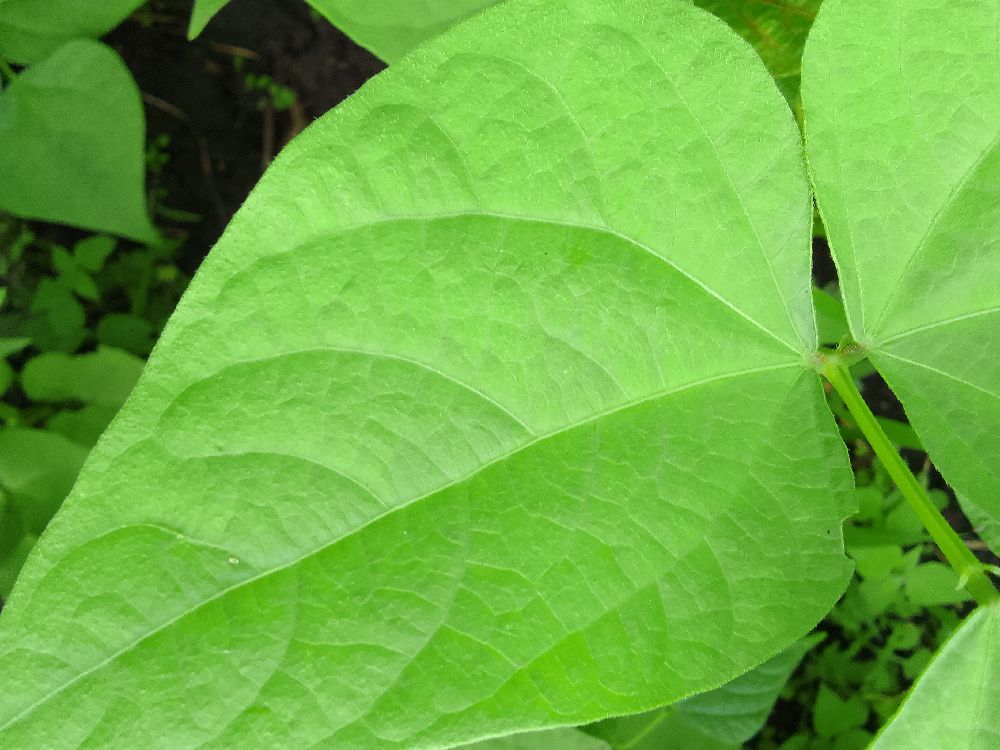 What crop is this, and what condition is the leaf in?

common bean, healthy
